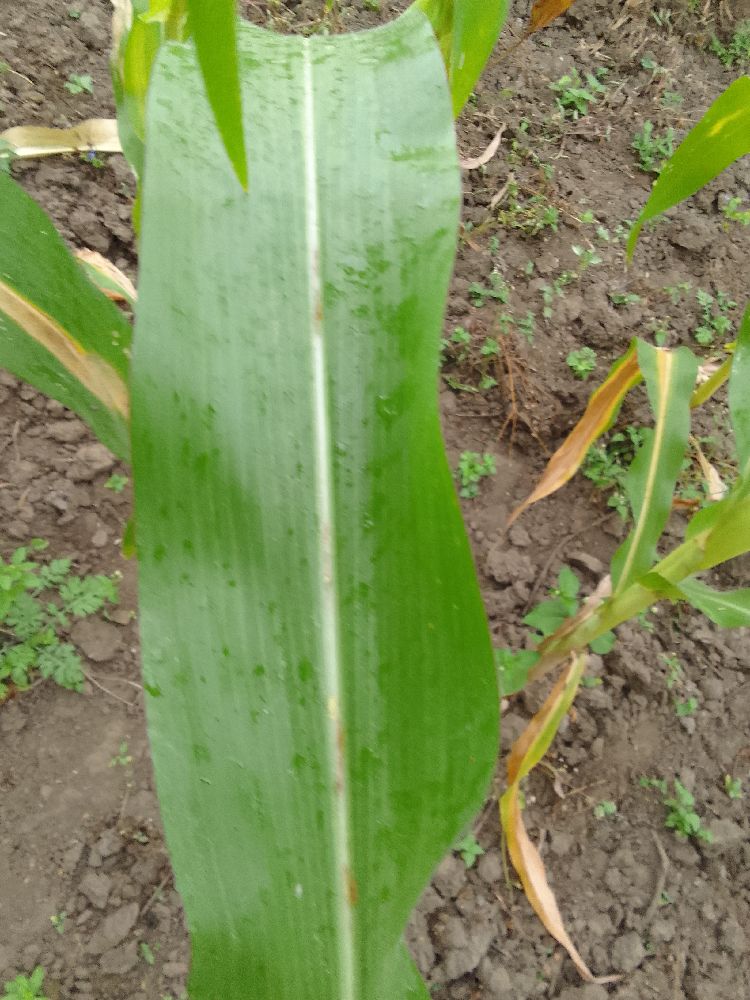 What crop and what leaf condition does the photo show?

maize, healthy
